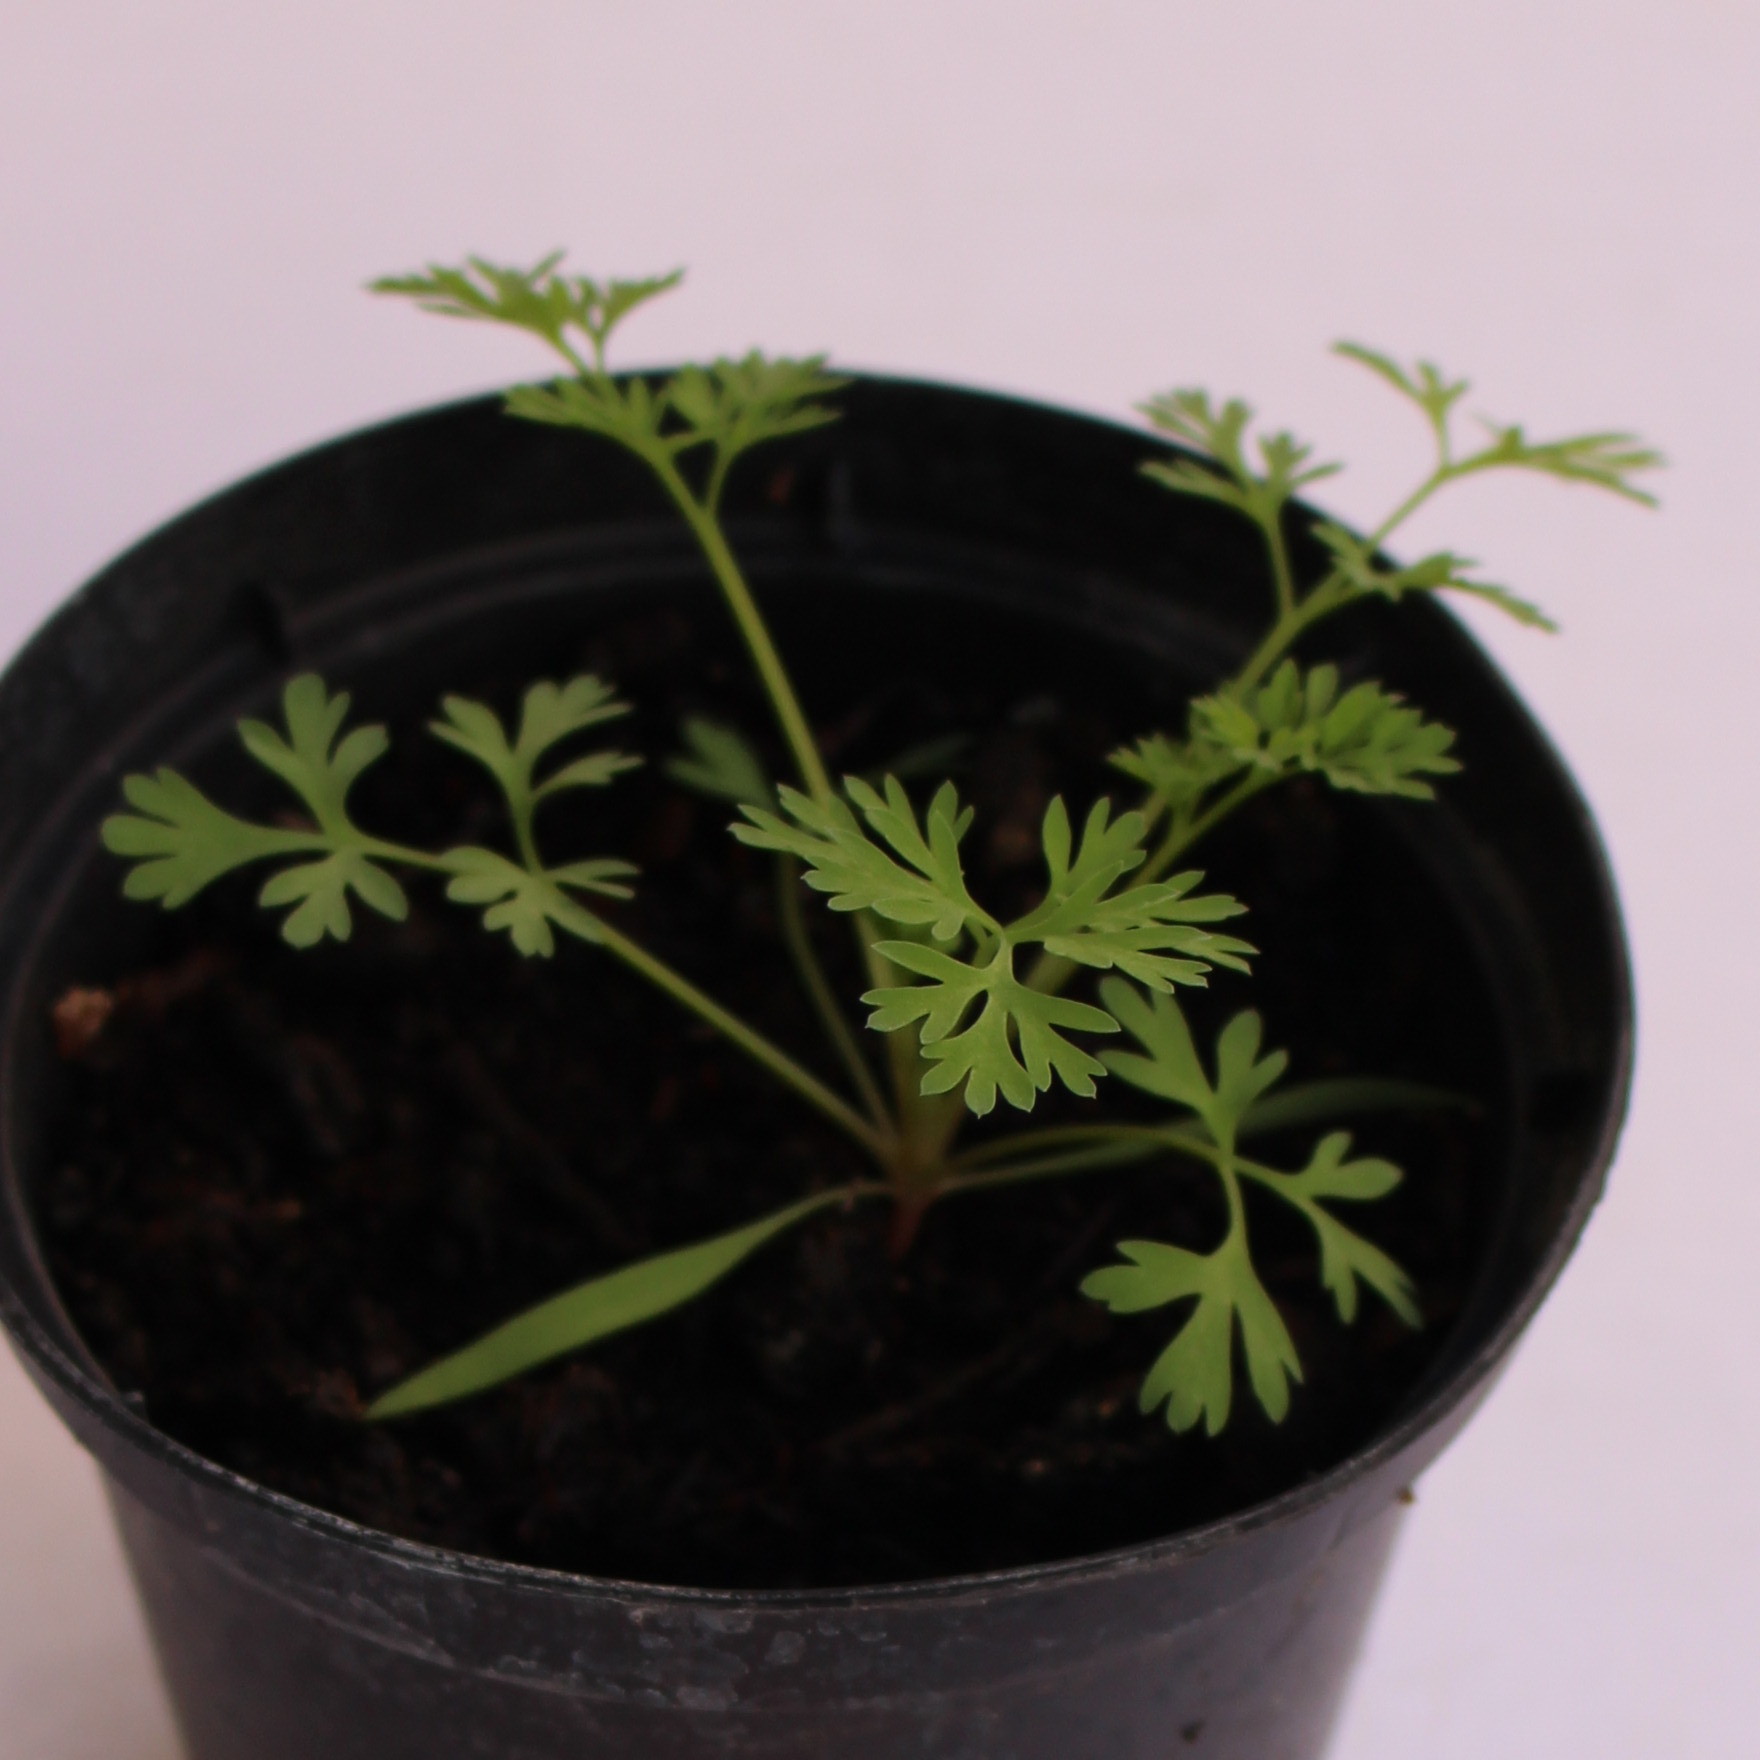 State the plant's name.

Fumaria officinalis
